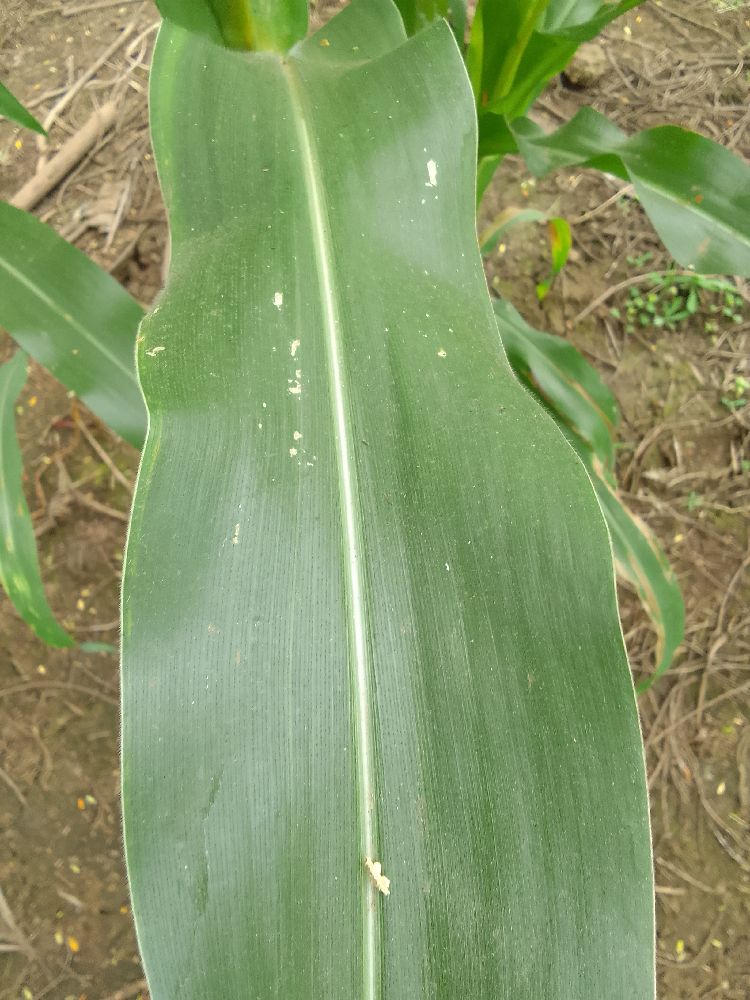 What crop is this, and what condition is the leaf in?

maize, healthy
